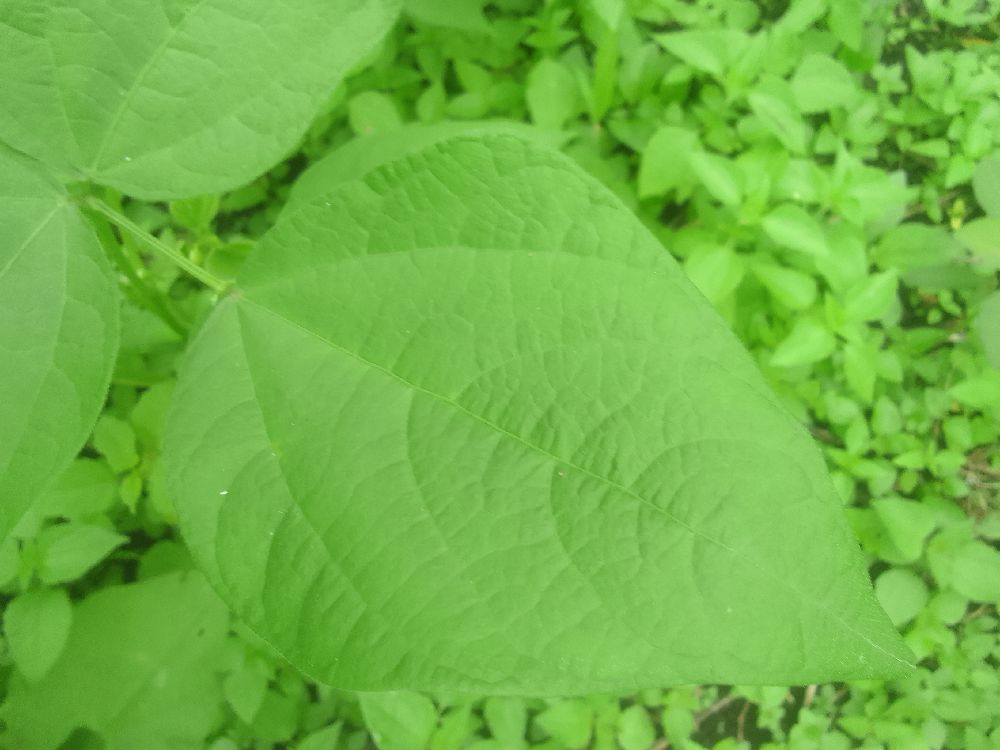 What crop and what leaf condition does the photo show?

common bean, healthy
